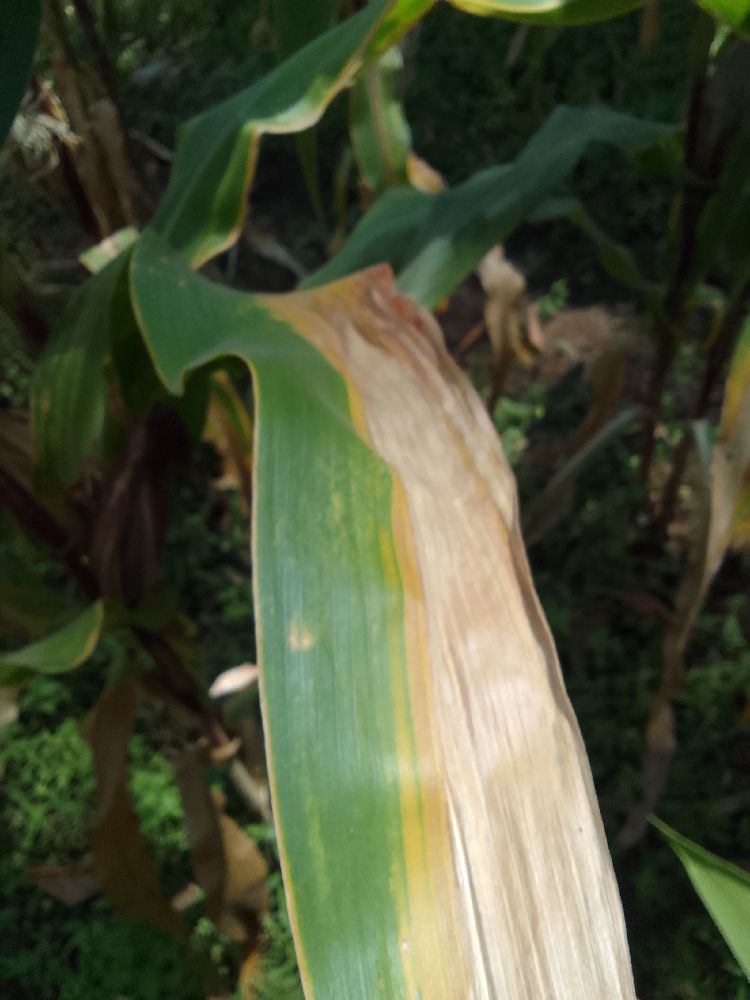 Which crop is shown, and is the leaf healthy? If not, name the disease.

maize, maize lethal necrosis
